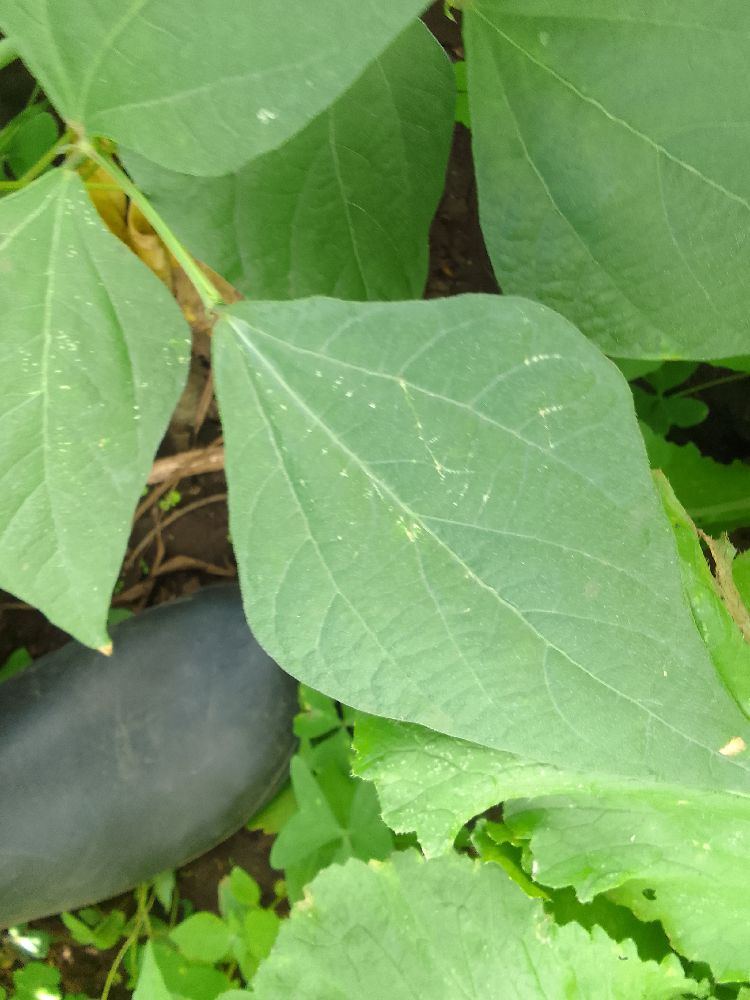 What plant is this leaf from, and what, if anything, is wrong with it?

common bean, healthy
